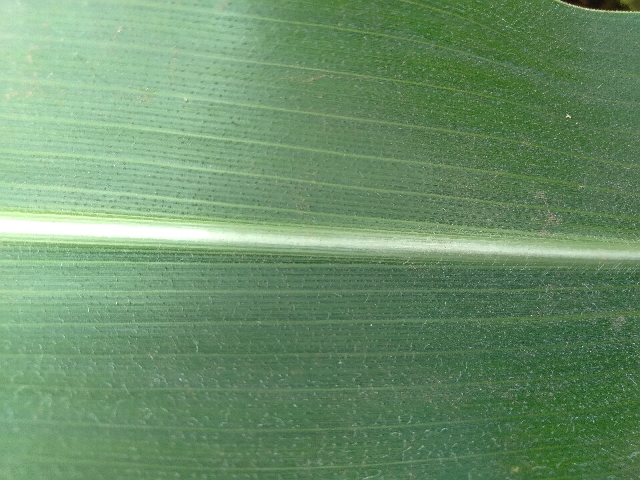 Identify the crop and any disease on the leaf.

maize, healthy
